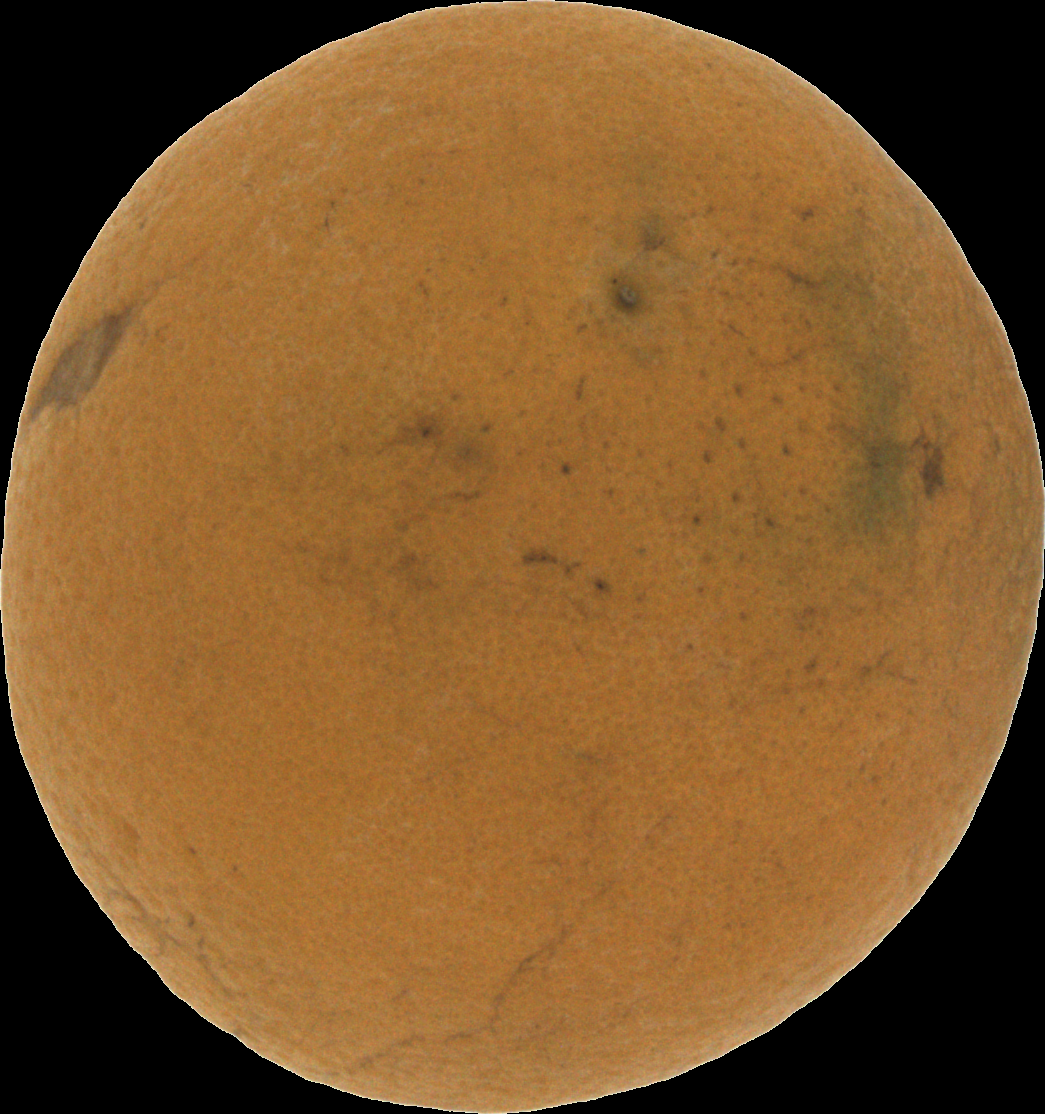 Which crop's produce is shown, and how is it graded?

orange, bad
